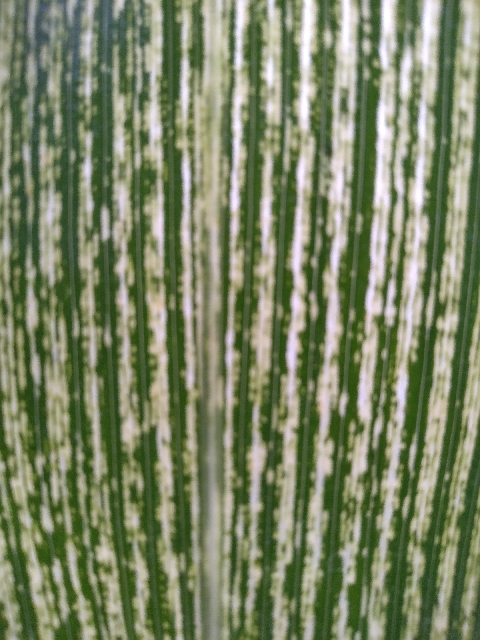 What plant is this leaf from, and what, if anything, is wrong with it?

maize, maize streak virus
